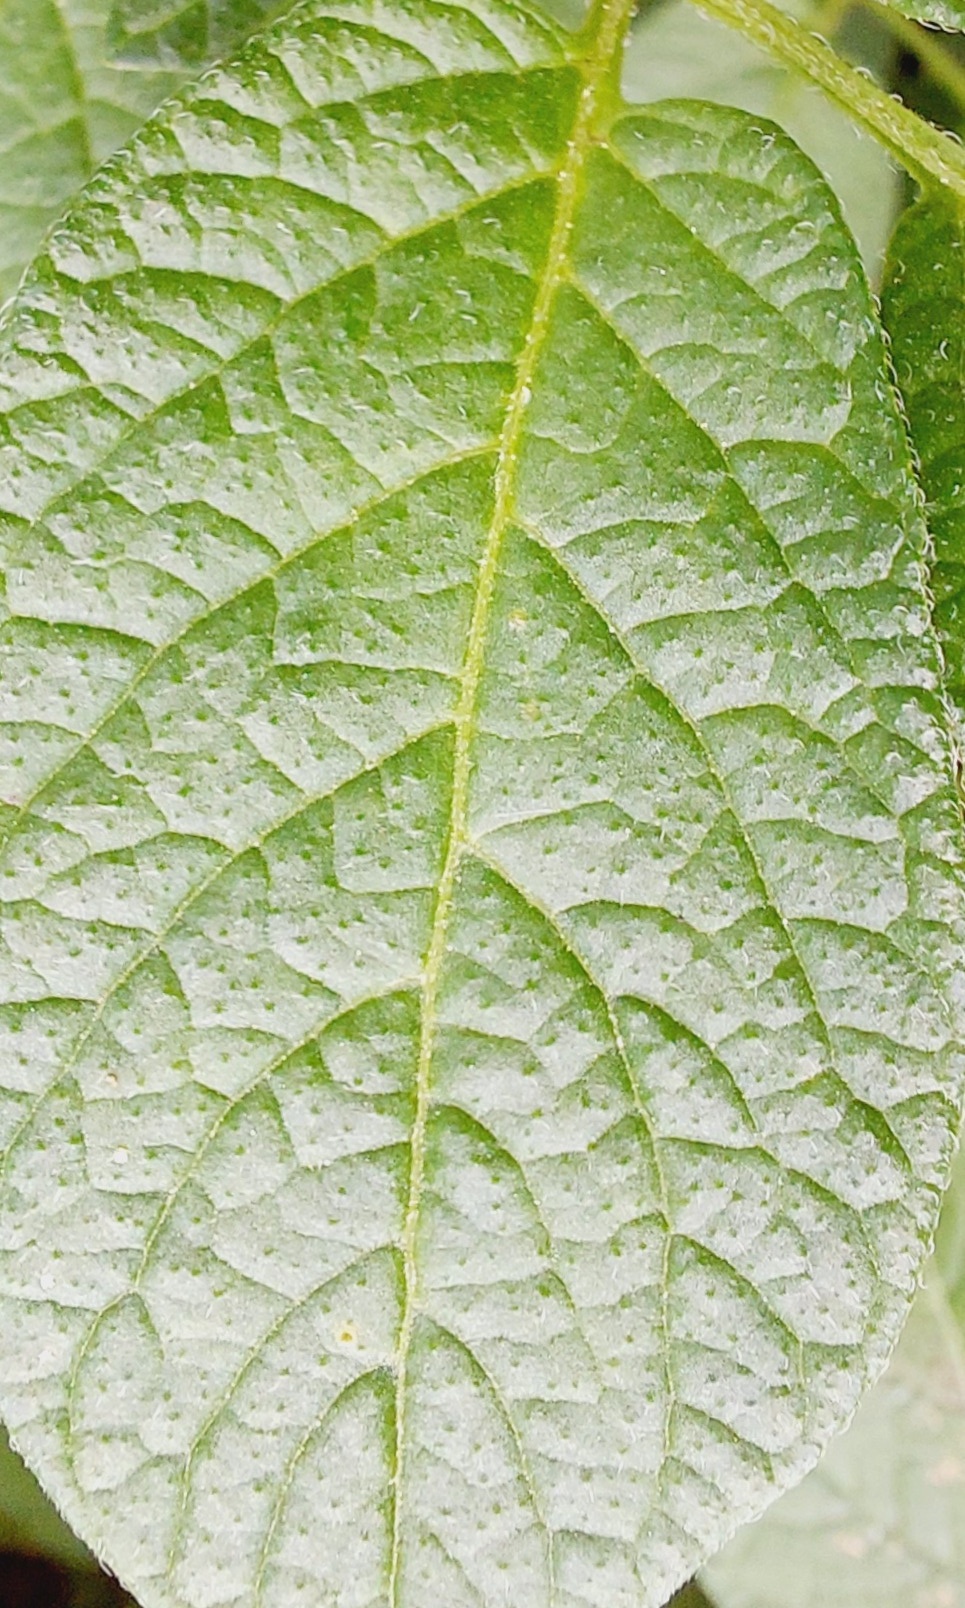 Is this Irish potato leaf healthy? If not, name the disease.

healthy
